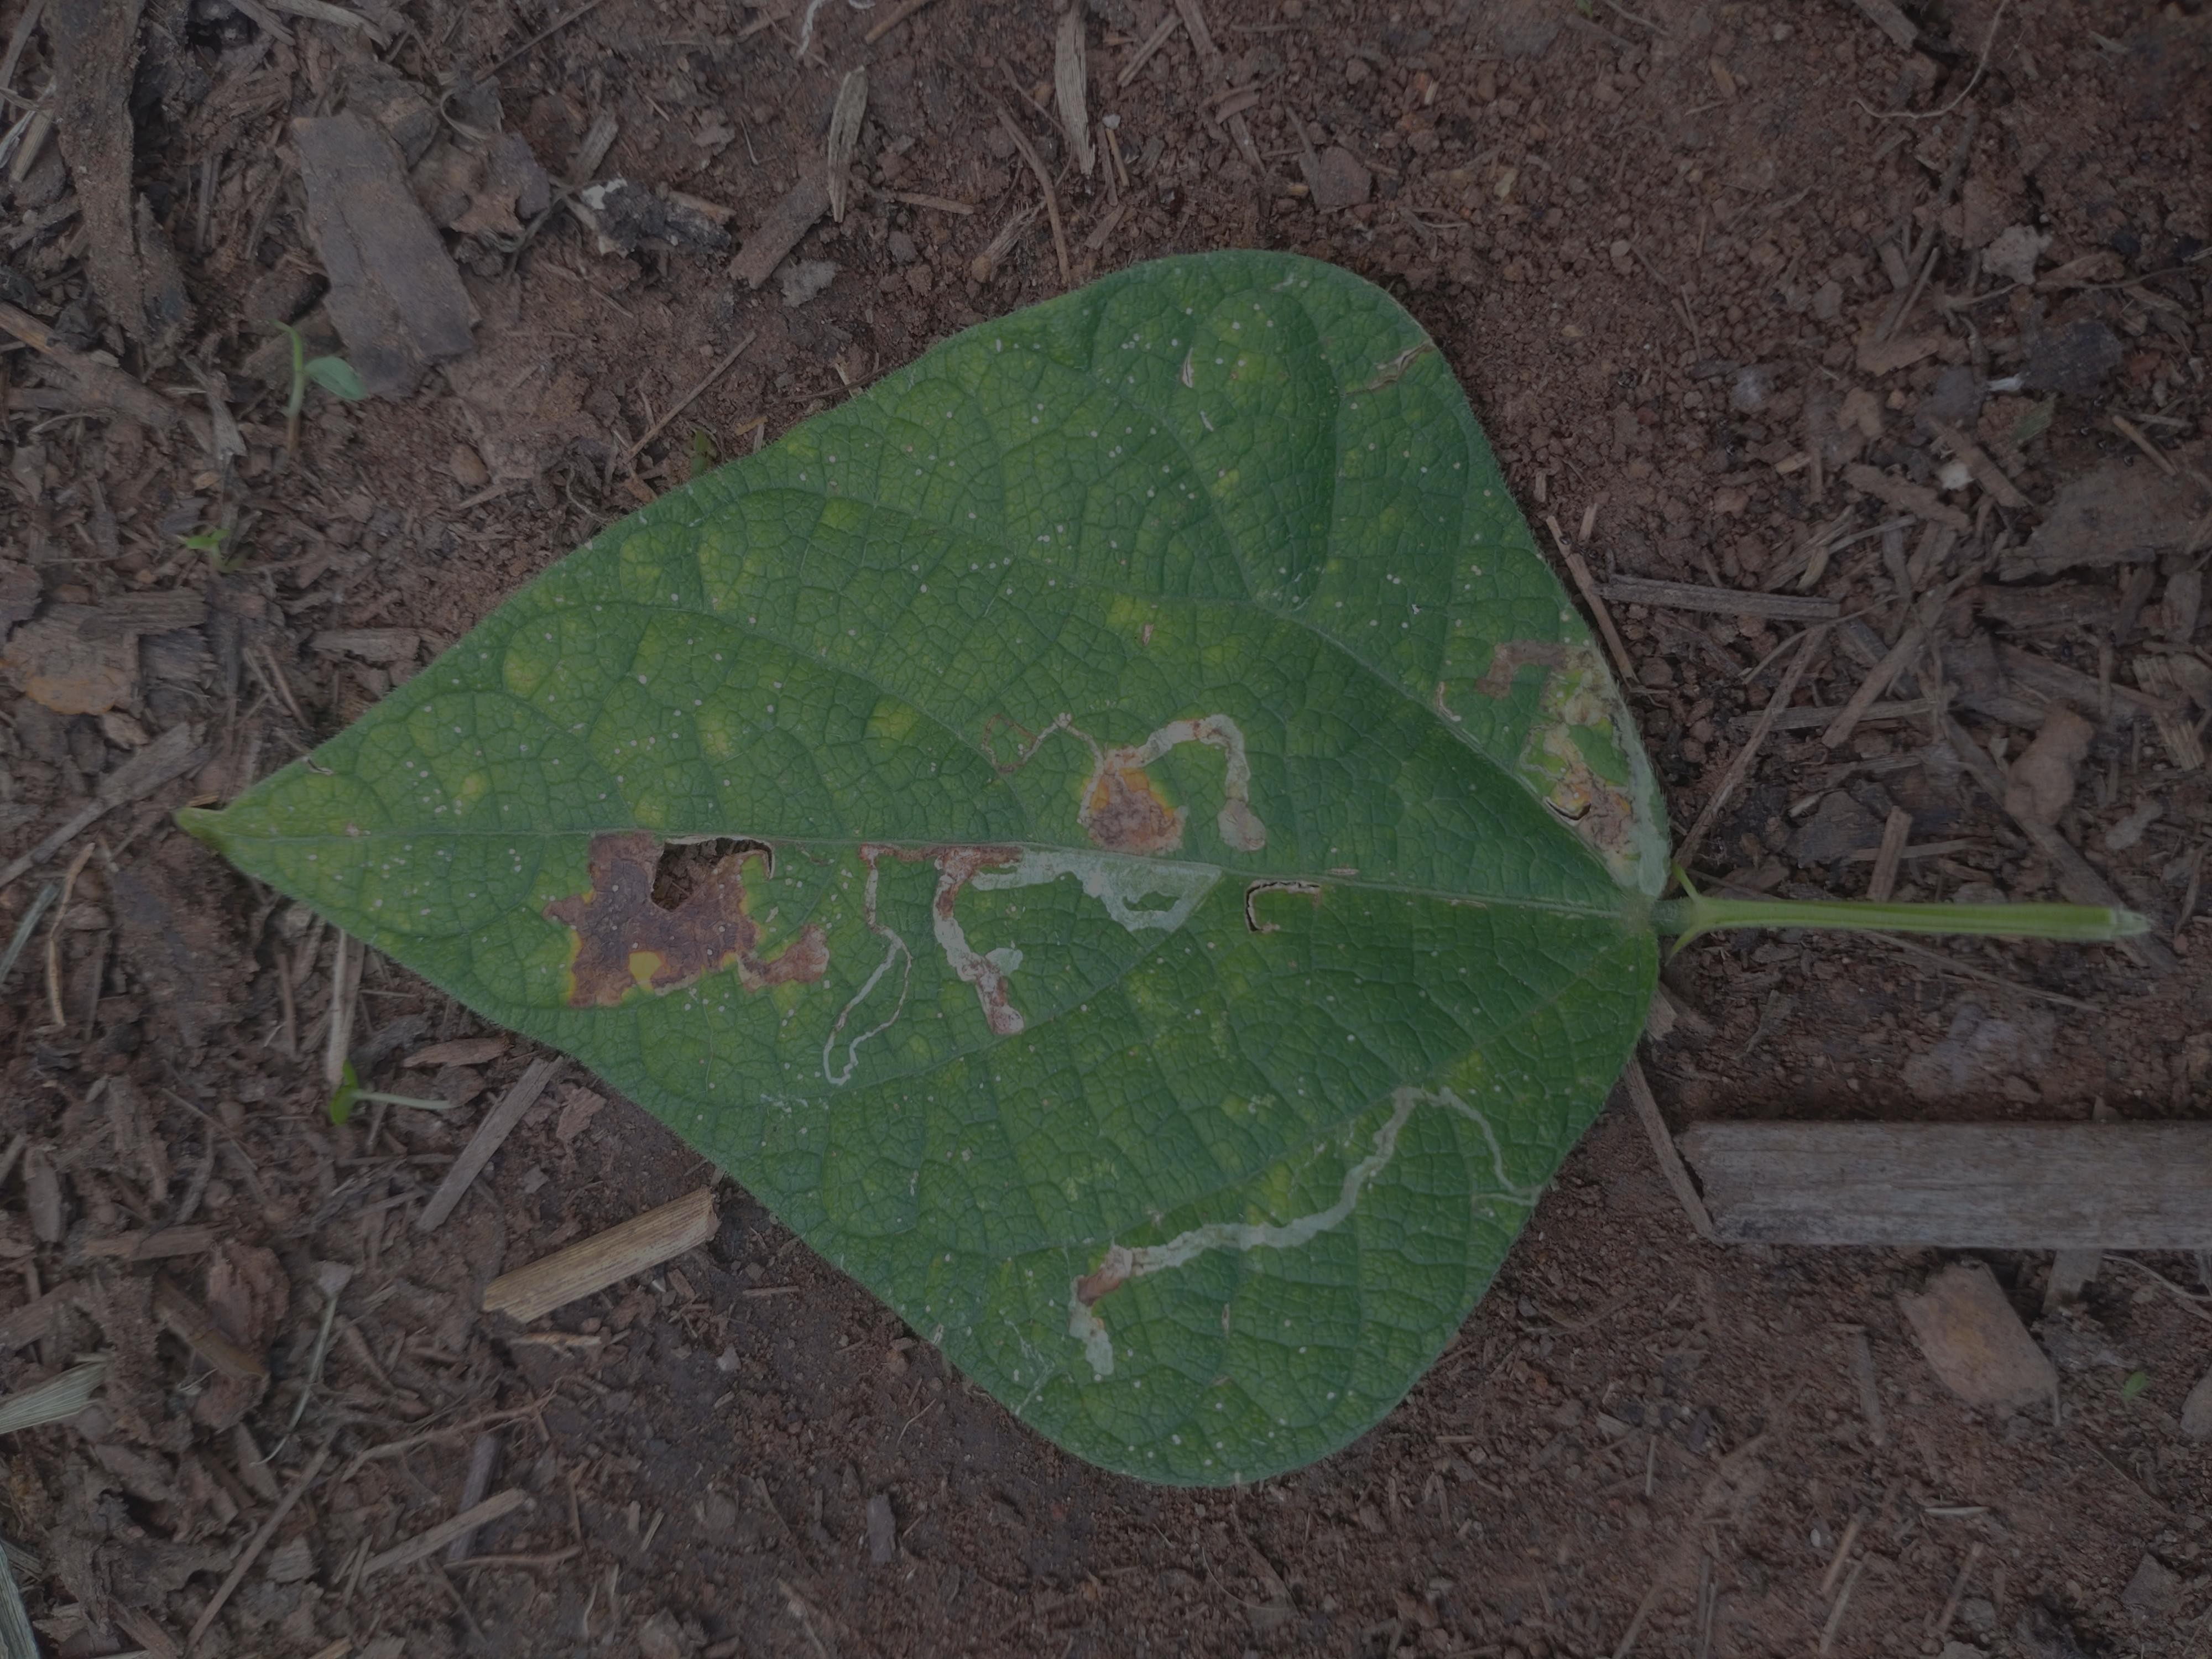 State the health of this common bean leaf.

anthracnose
